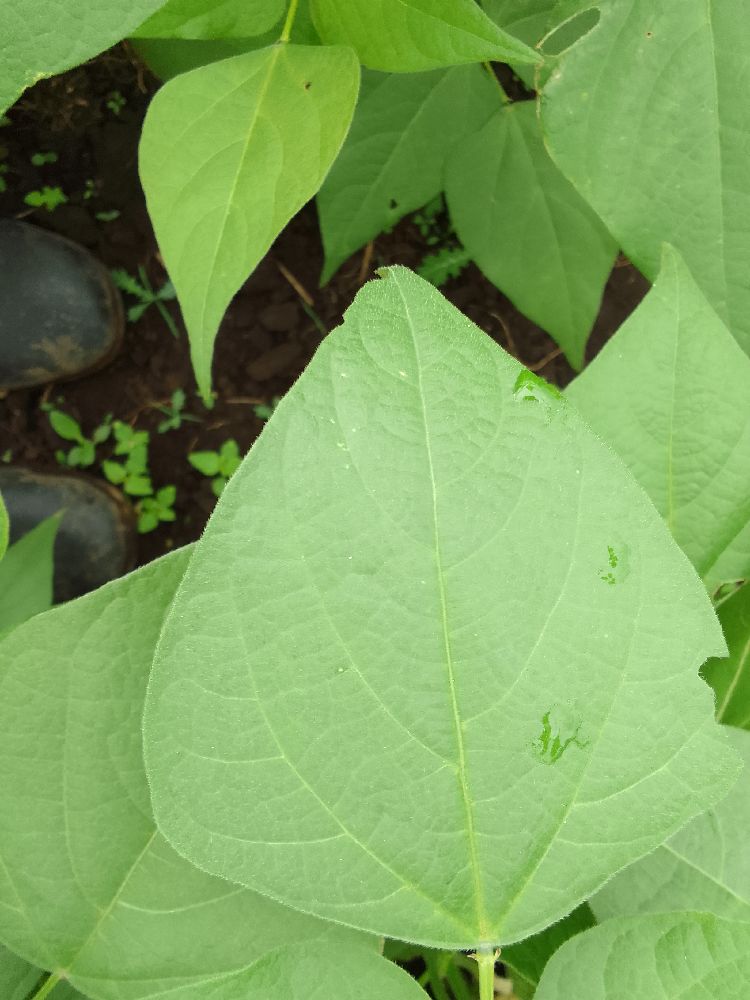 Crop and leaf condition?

common bean, healthy
